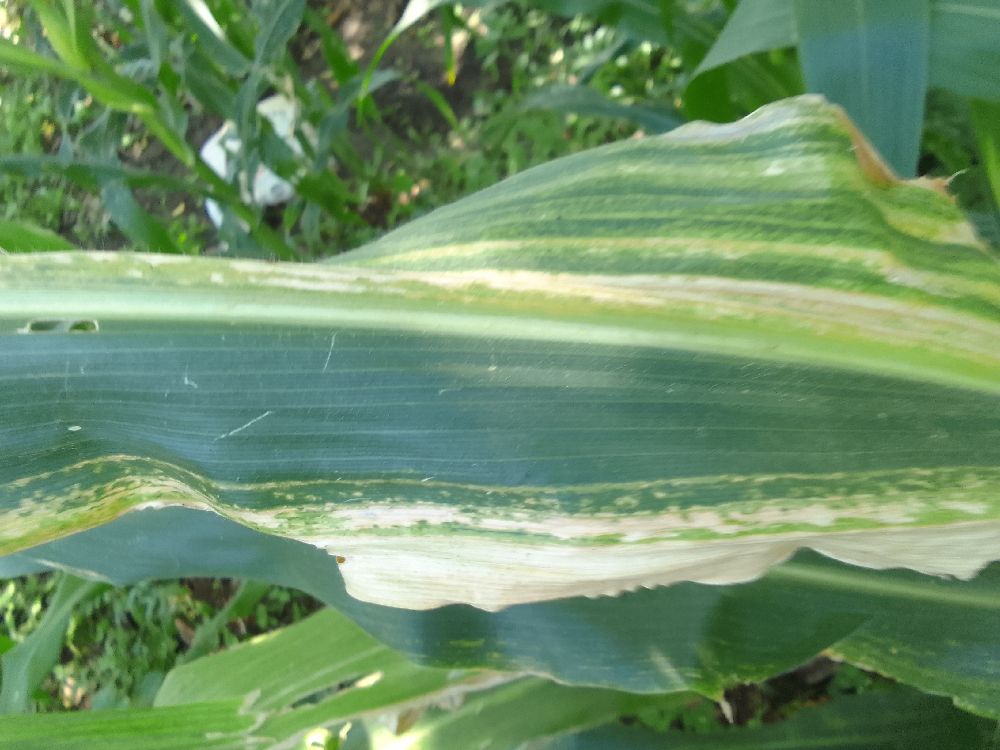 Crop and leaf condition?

maize, maize lethal necrosis
